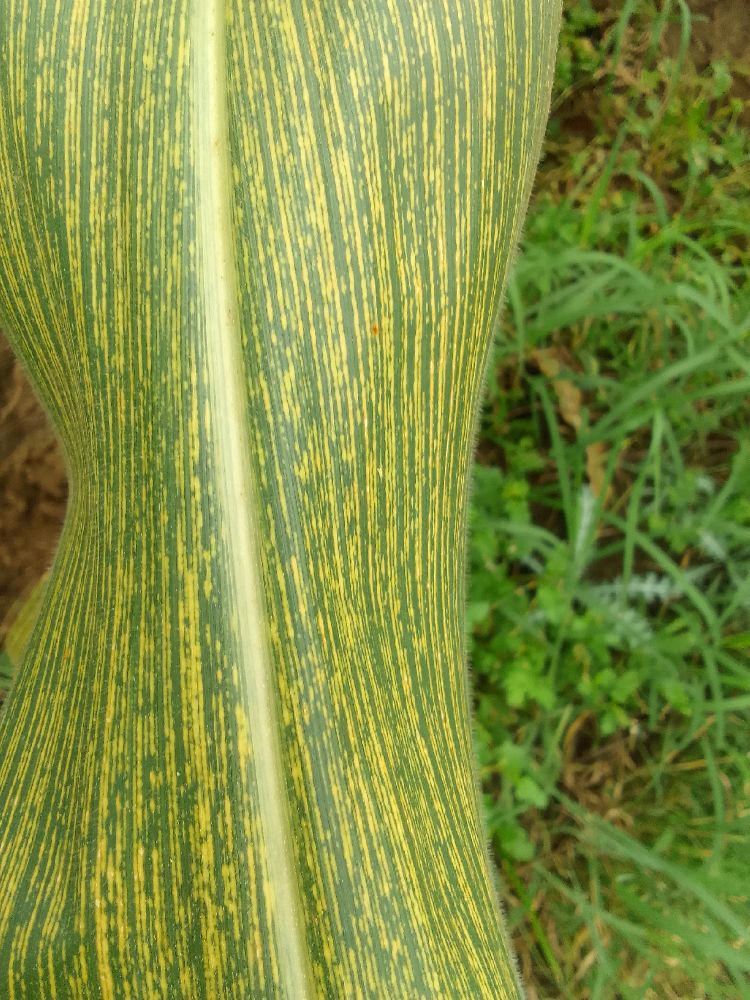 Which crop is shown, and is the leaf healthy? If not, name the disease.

maize, maize streak virus
